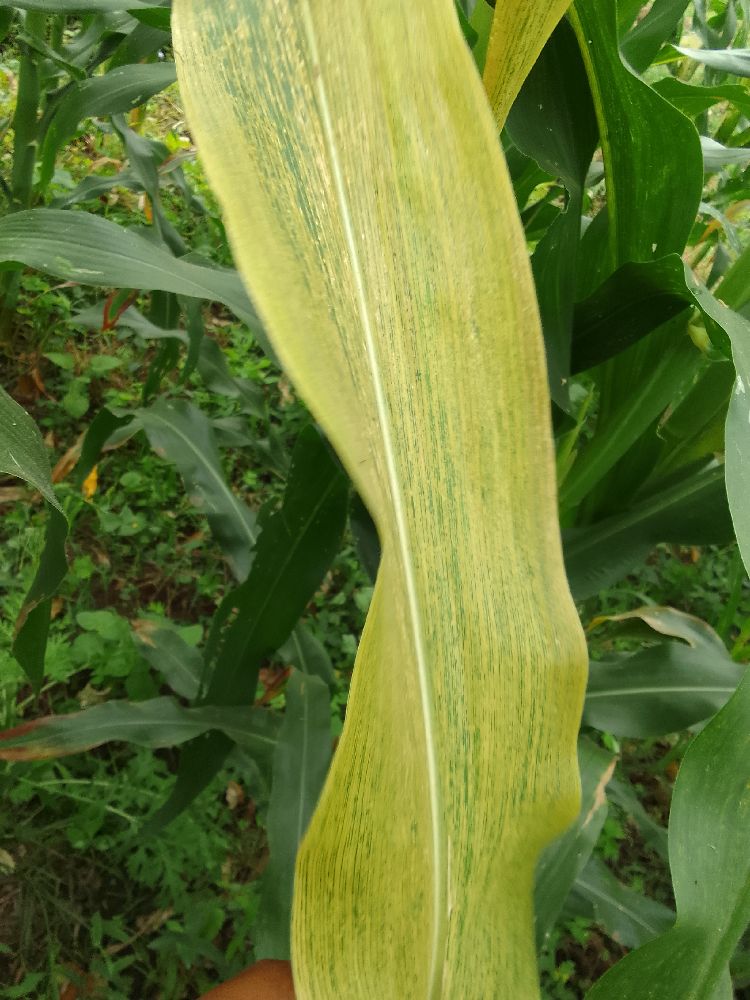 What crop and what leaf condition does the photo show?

maize, maize lethal necrosis
